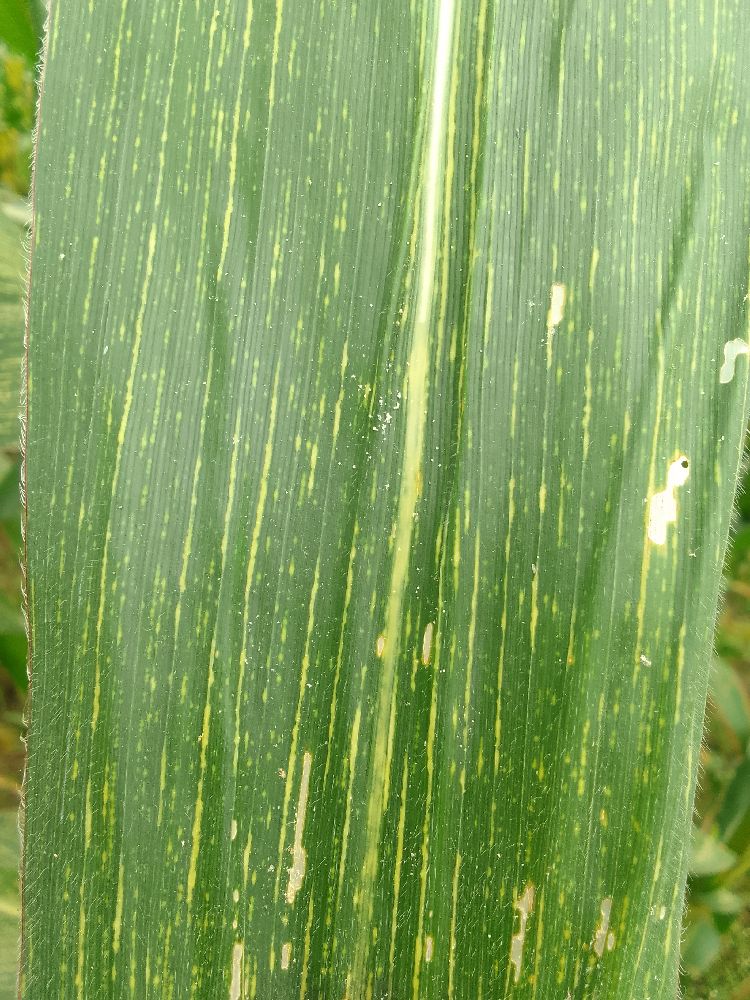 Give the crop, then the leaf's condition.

maize, maize streak virus
